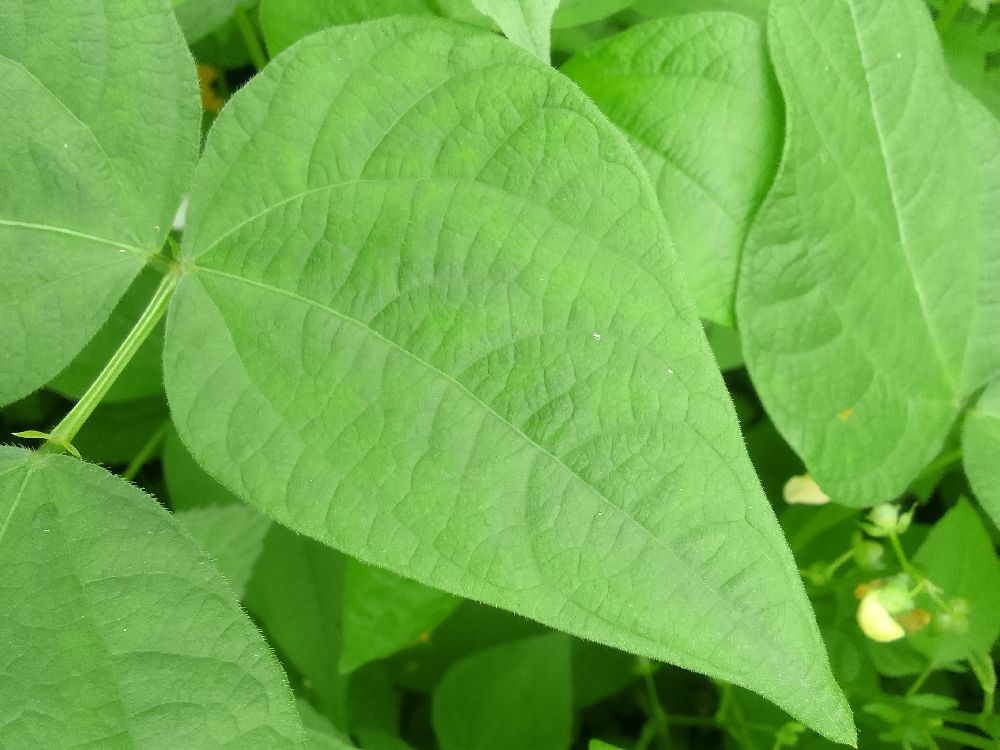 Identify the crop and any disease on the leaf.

common bean, healthy
